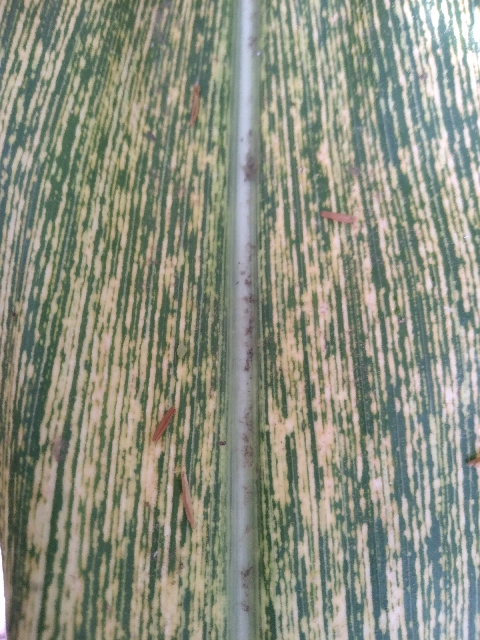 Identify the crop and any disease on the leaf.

maize, maize streak virus
